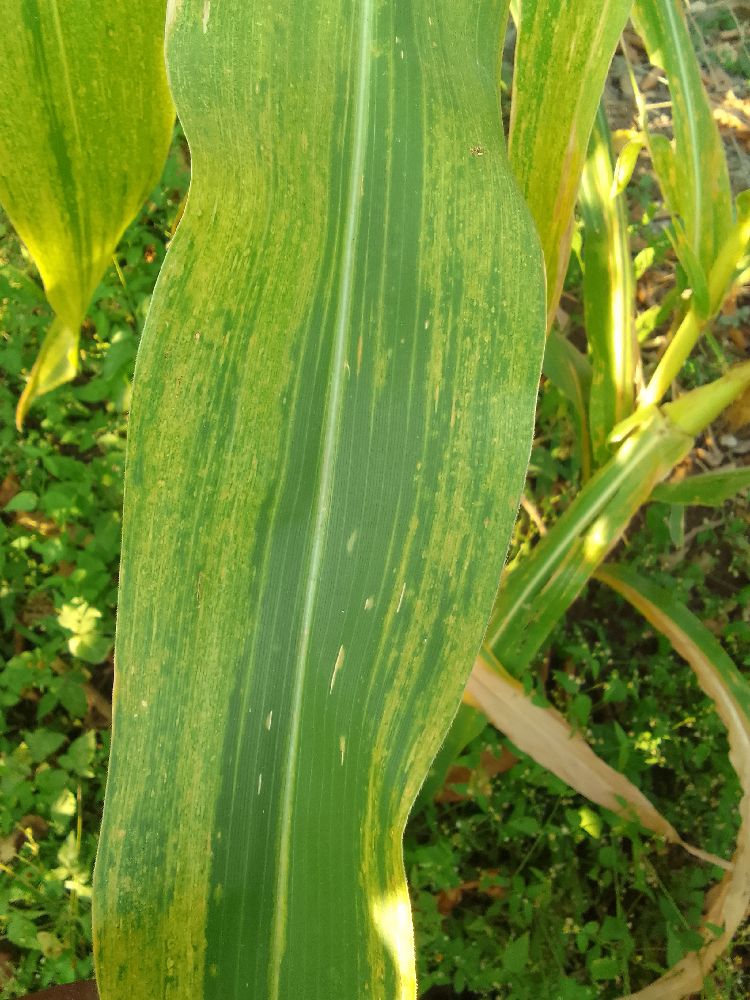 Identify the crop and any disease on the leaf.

maize, maize lethal necrosis
